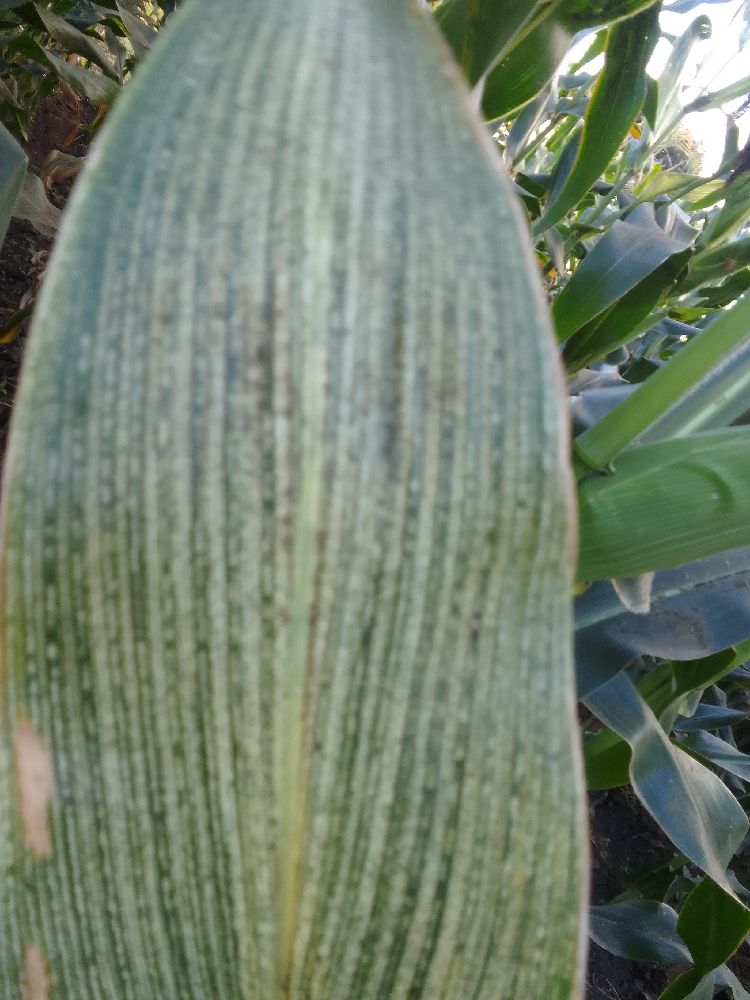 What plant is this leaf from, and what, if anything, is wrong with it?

maize, maize streak virus
